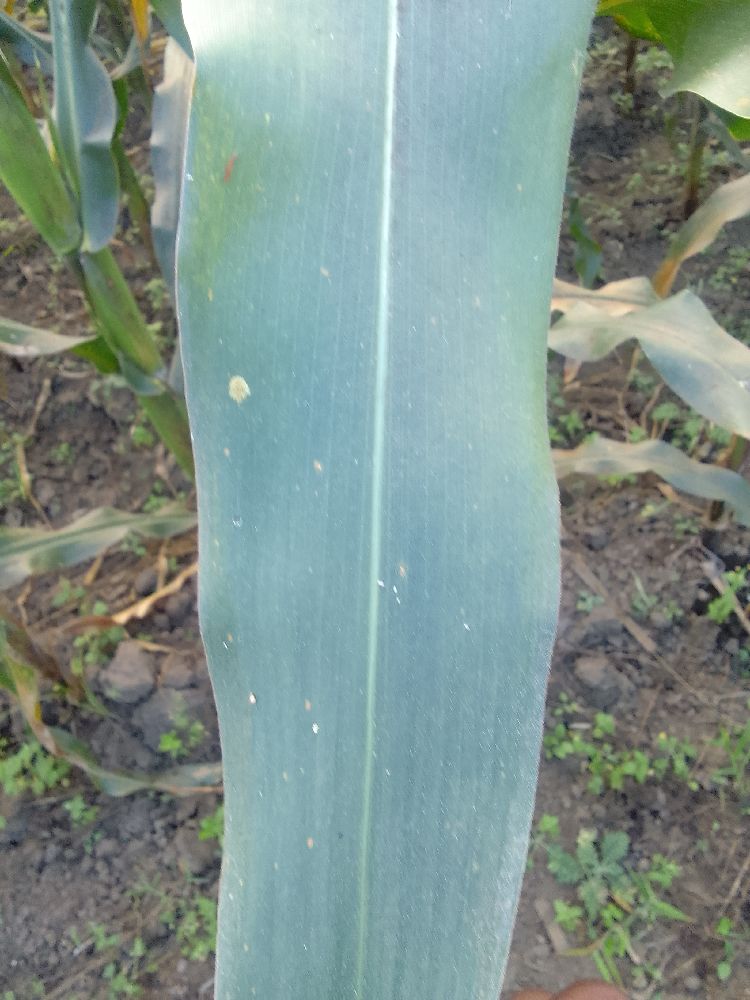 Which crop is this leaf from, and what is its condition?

maize, healthy
